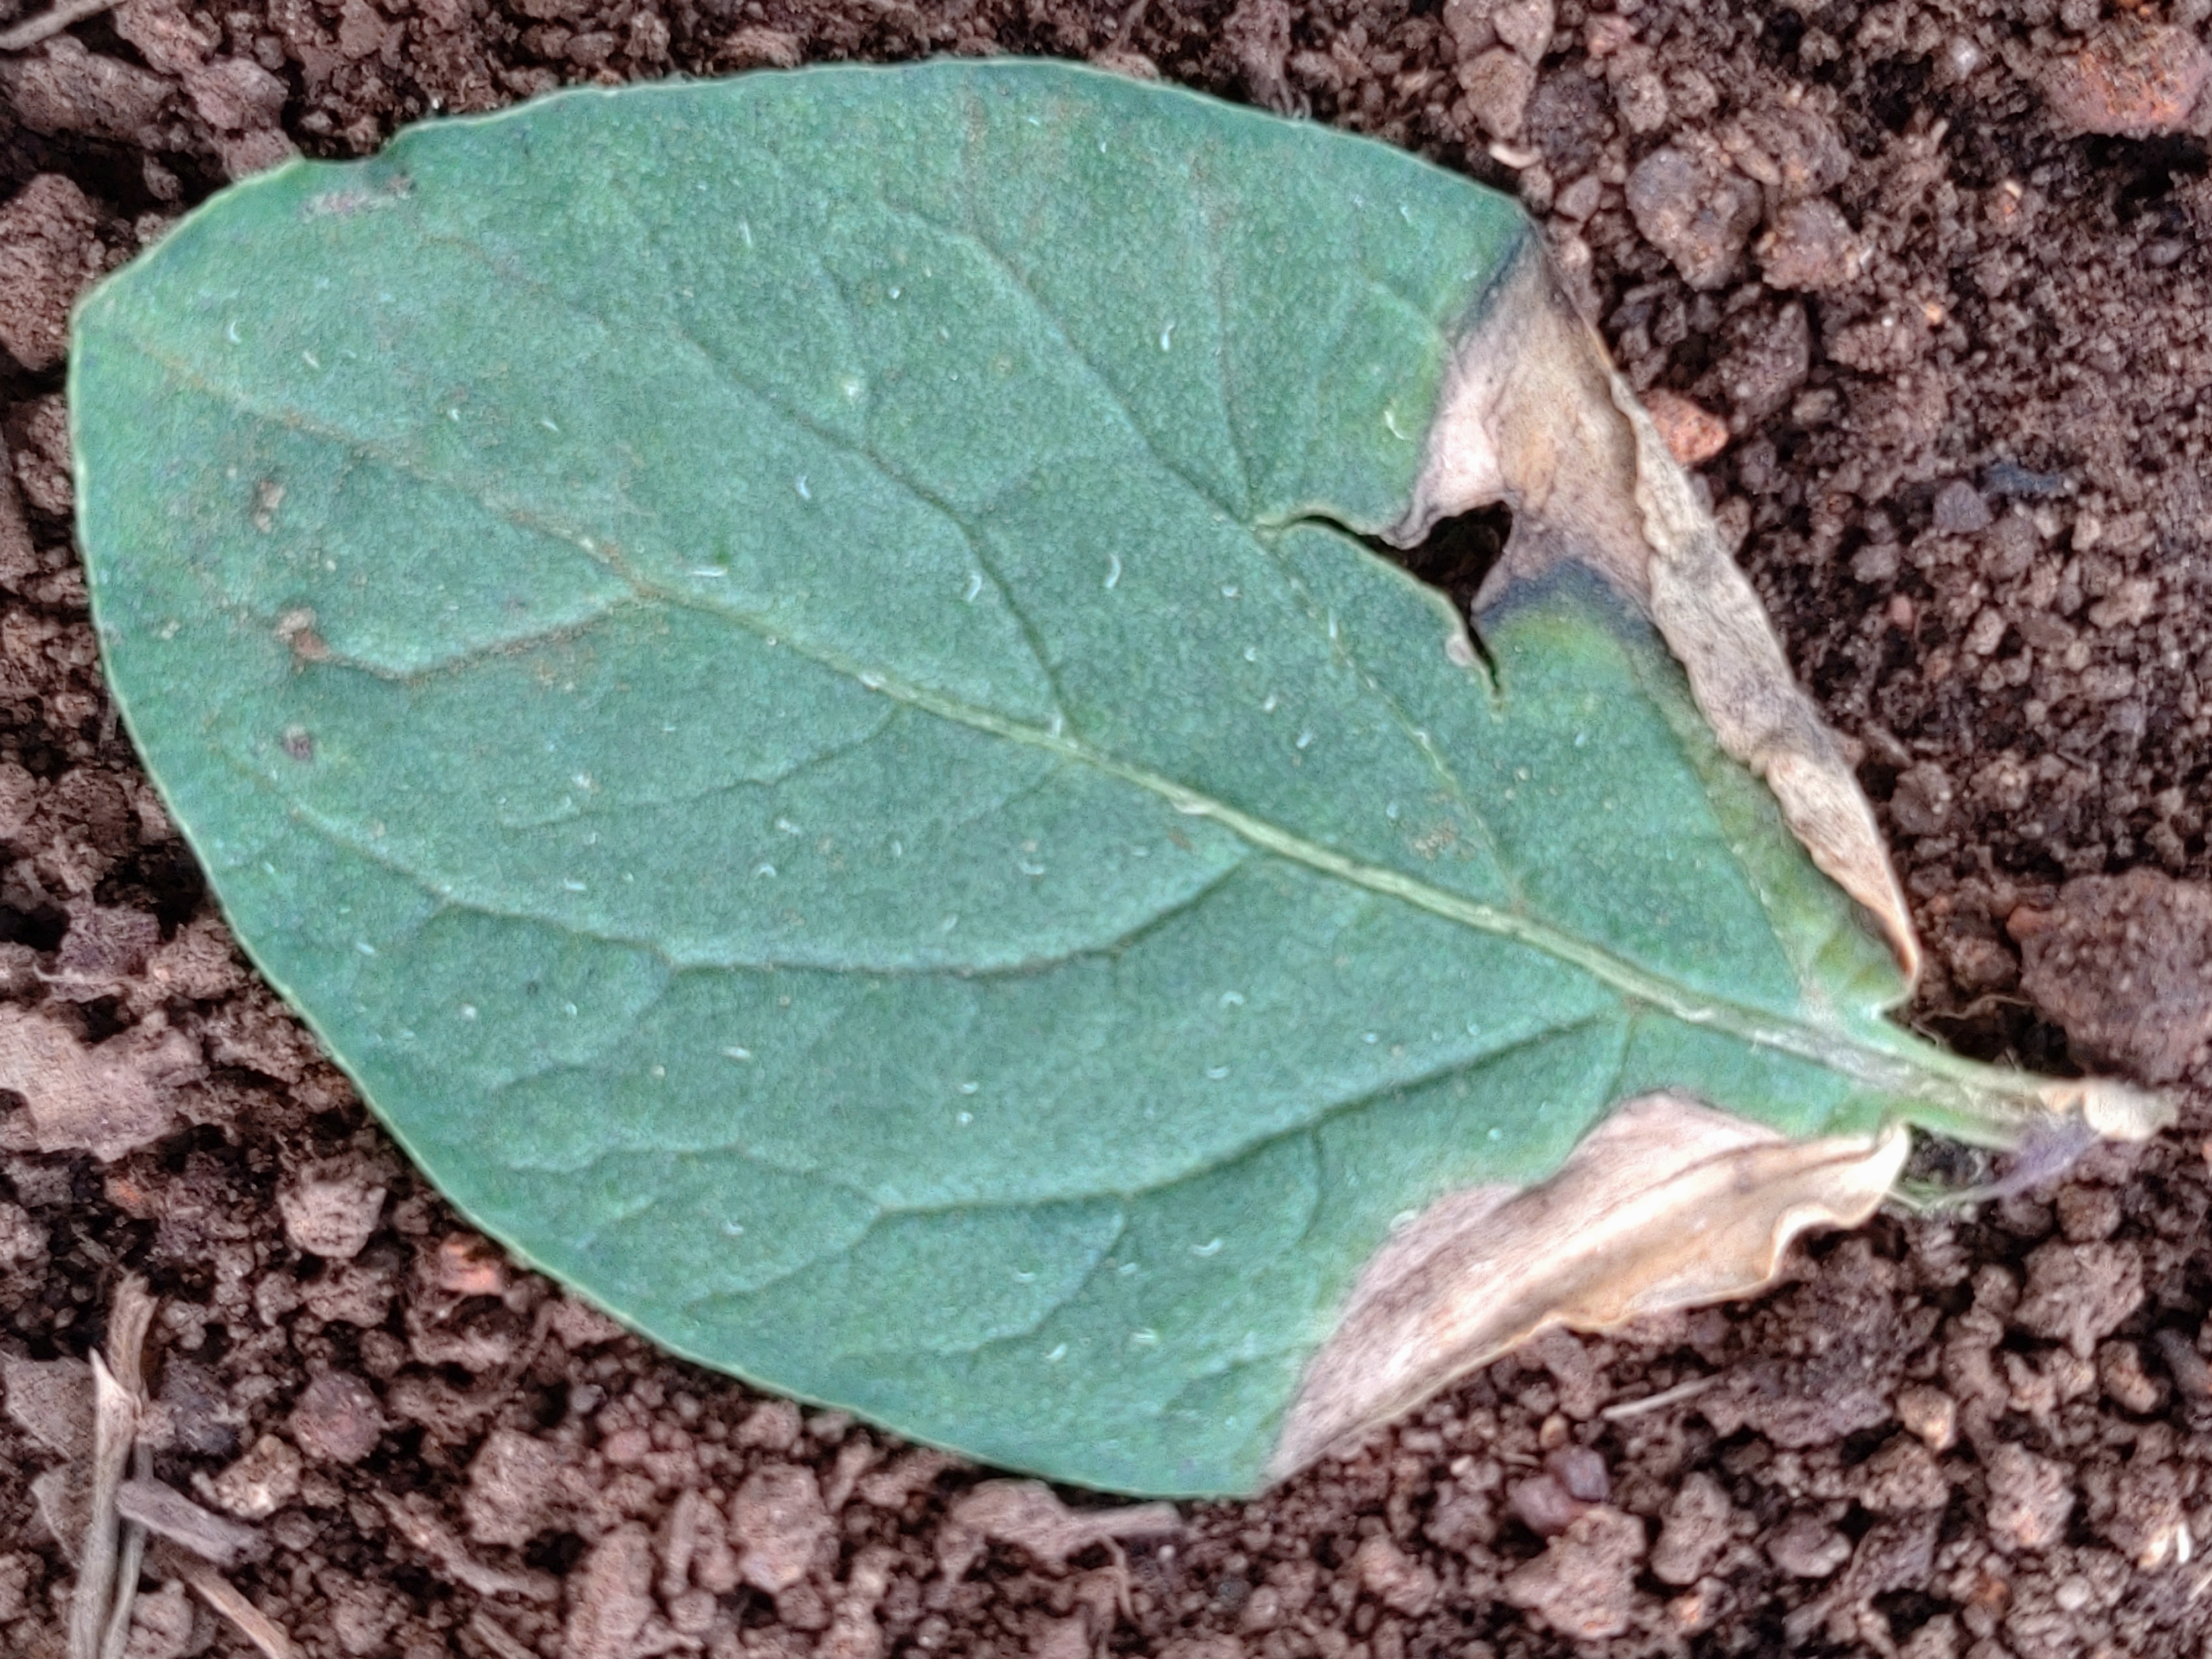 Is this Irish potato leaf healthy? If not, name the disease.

early blight
